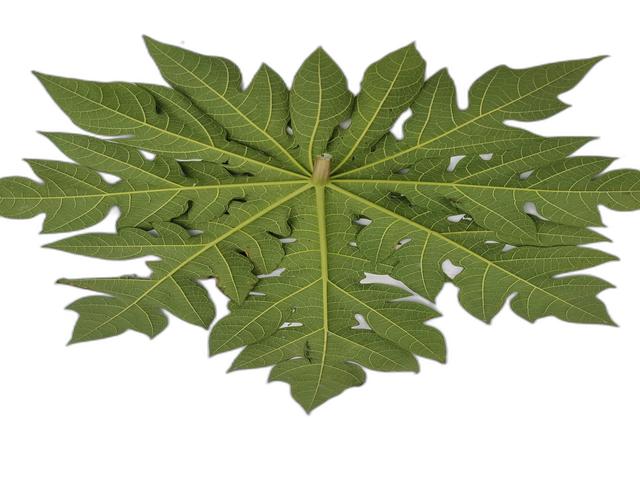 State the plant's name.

papaya
